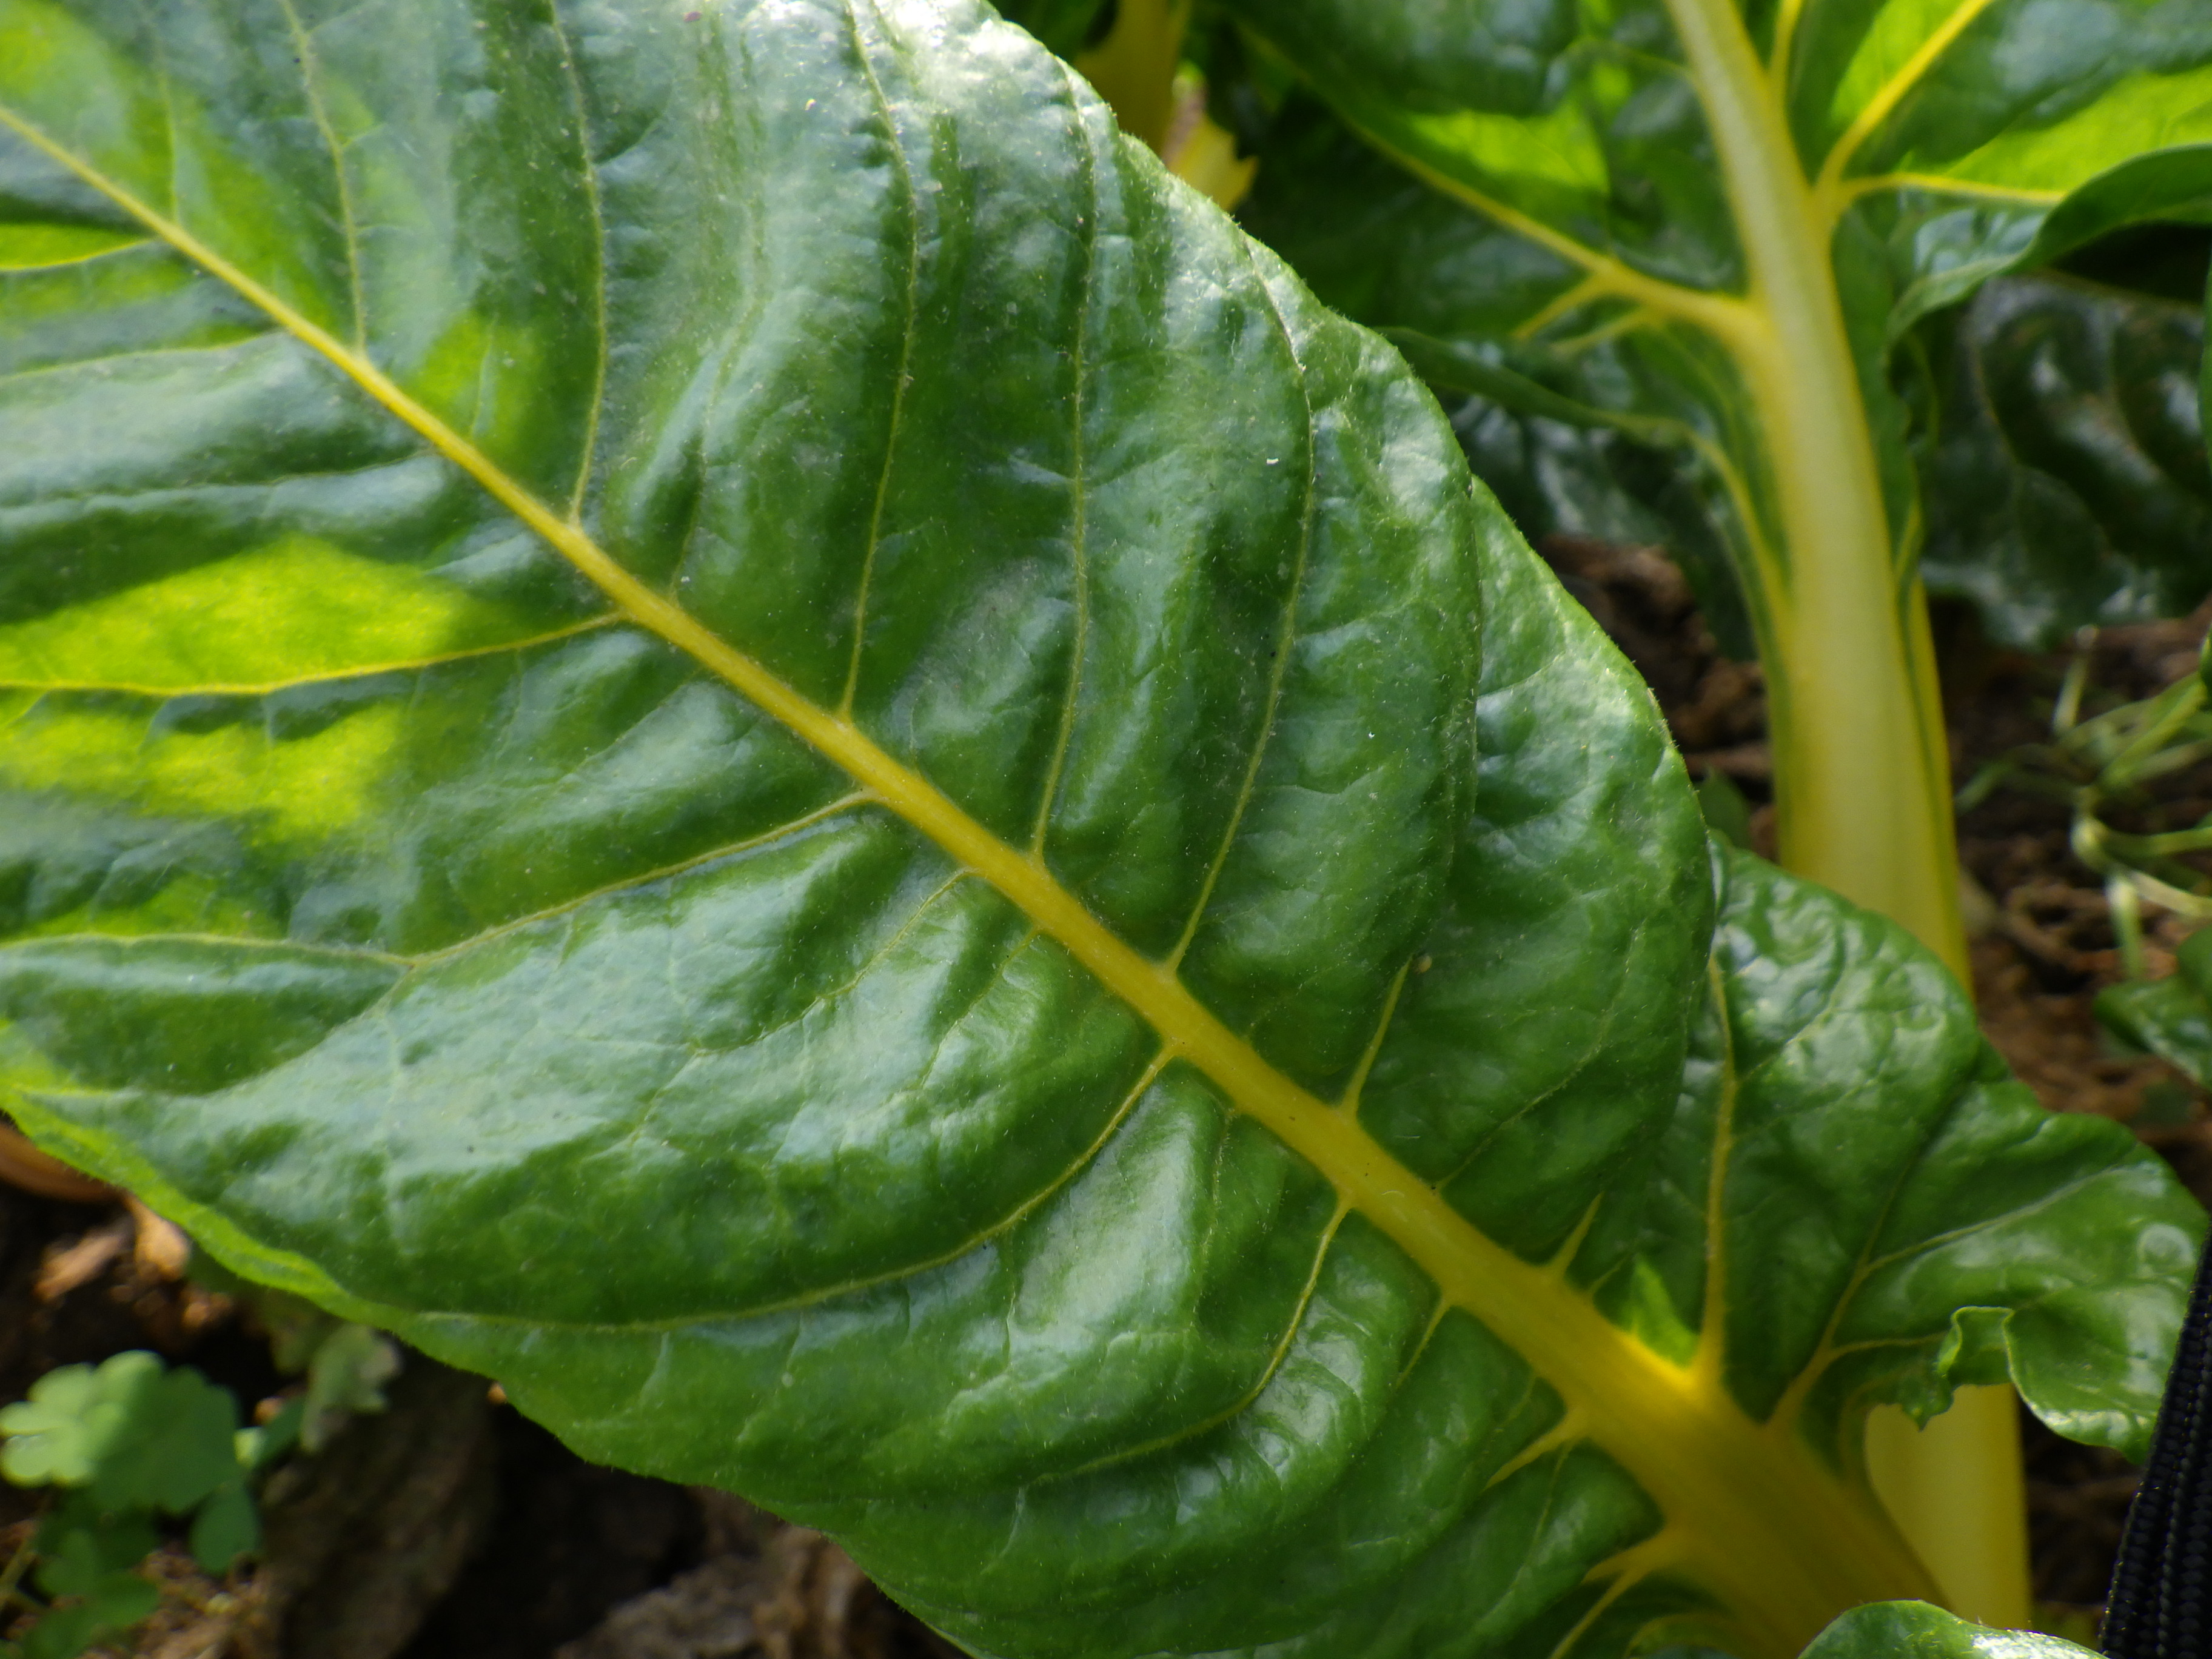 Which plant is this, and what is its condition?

chard, healthy
